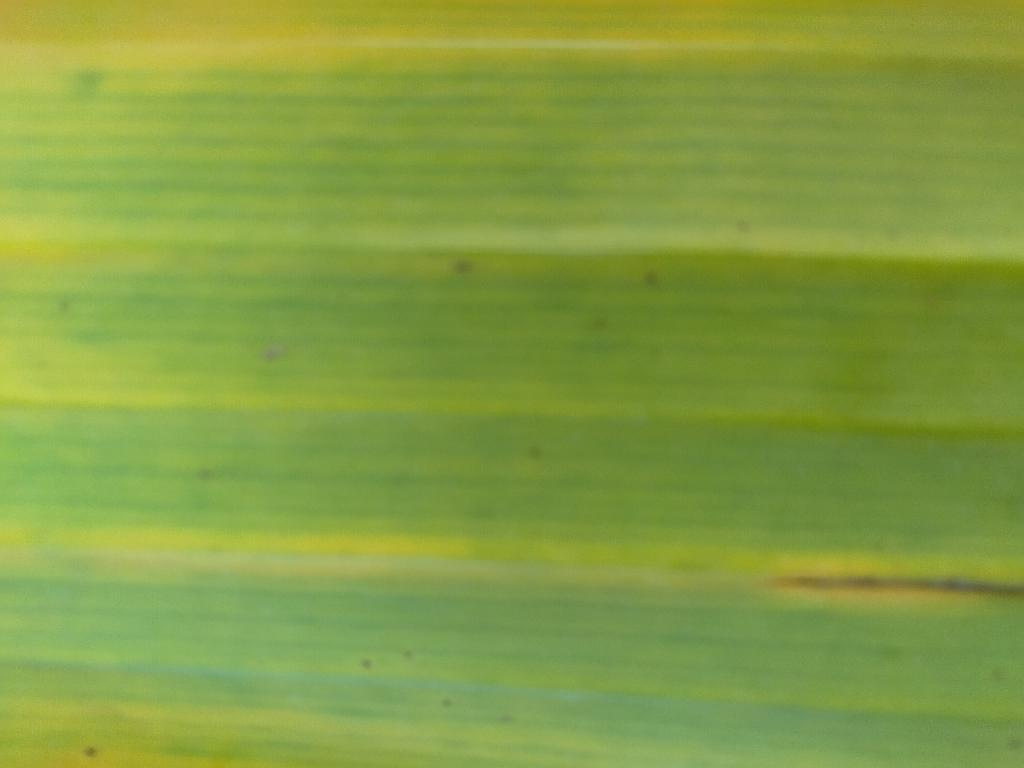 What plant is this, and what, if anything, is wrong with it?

banana, fusarium wilt race 1
